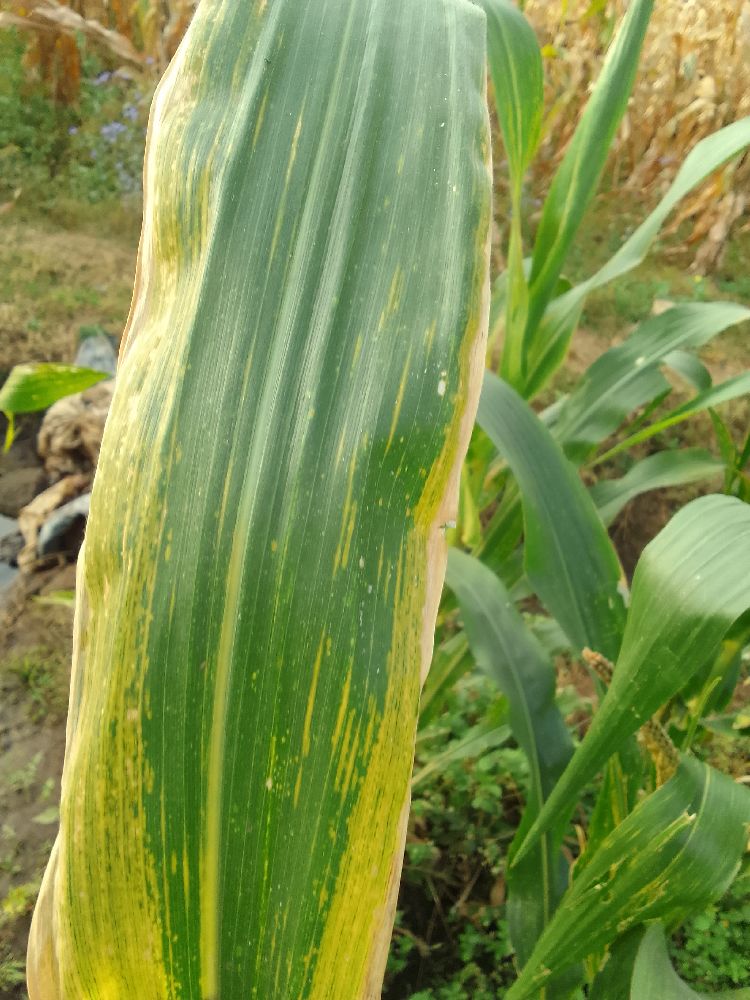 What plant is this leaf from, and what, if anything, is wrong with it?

maize, maize lethal necrosis
